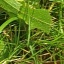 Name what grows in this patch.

structured weed
